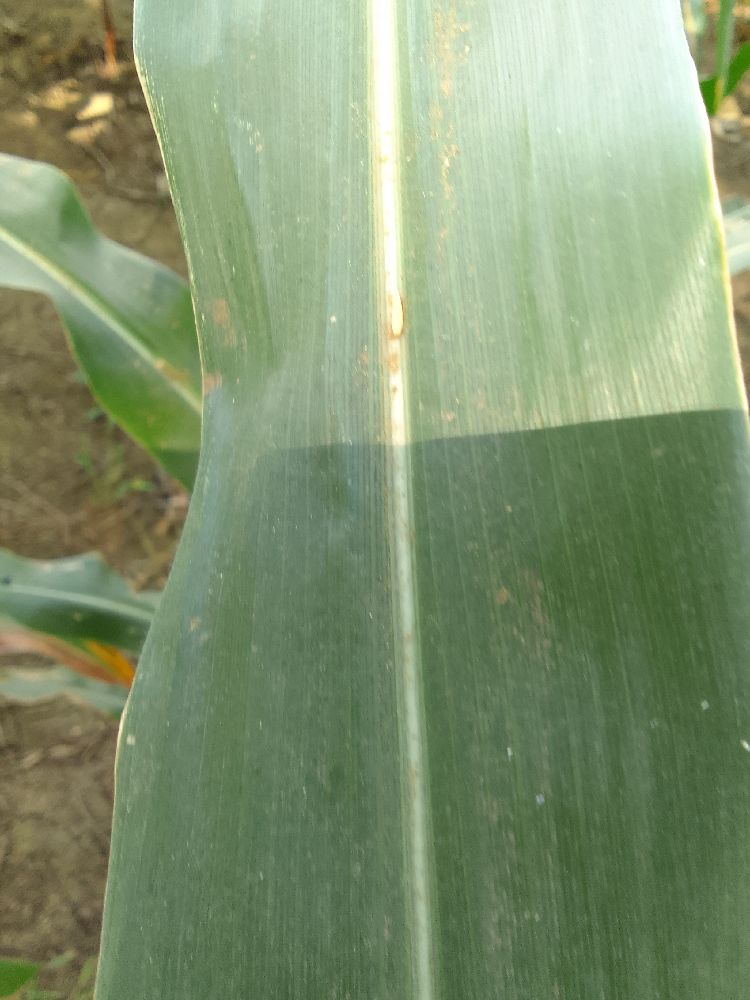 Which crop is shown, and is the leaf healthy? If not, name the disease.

maize, healthy
